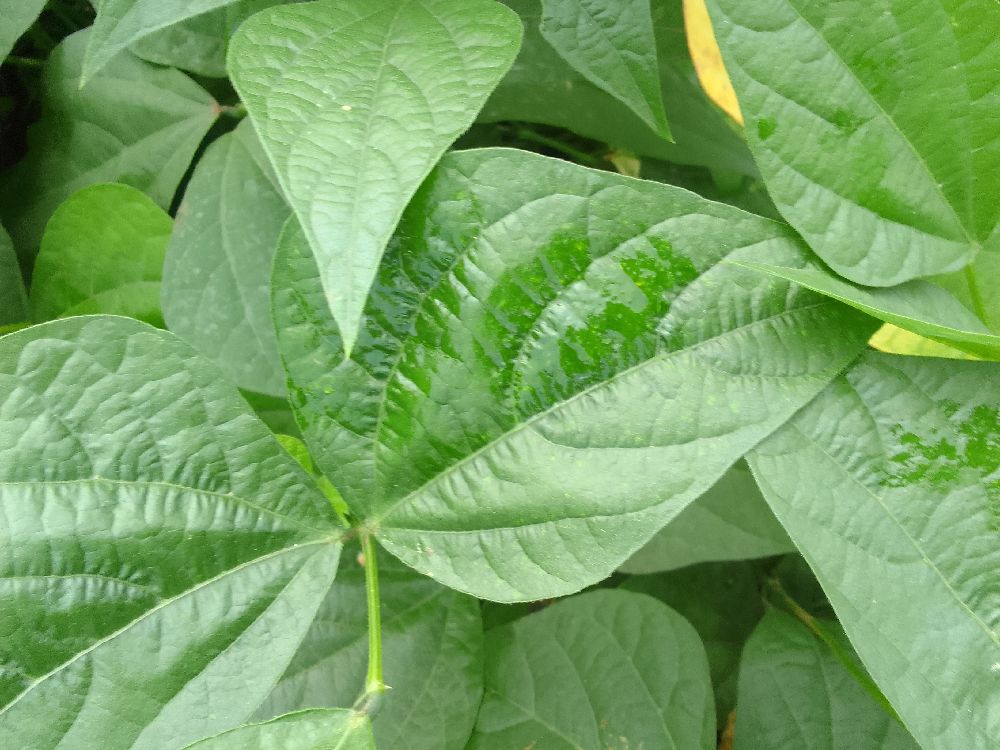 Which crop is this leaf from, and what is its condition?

common bean, healthy
